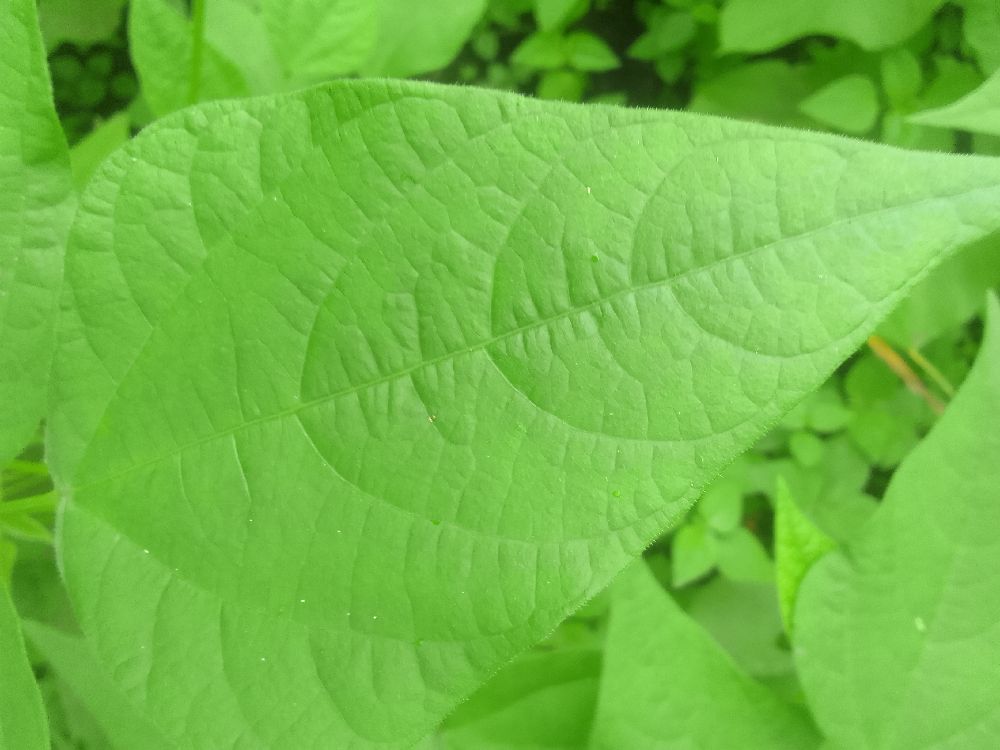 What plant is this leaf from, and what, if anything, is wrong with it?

common bean, healthy
